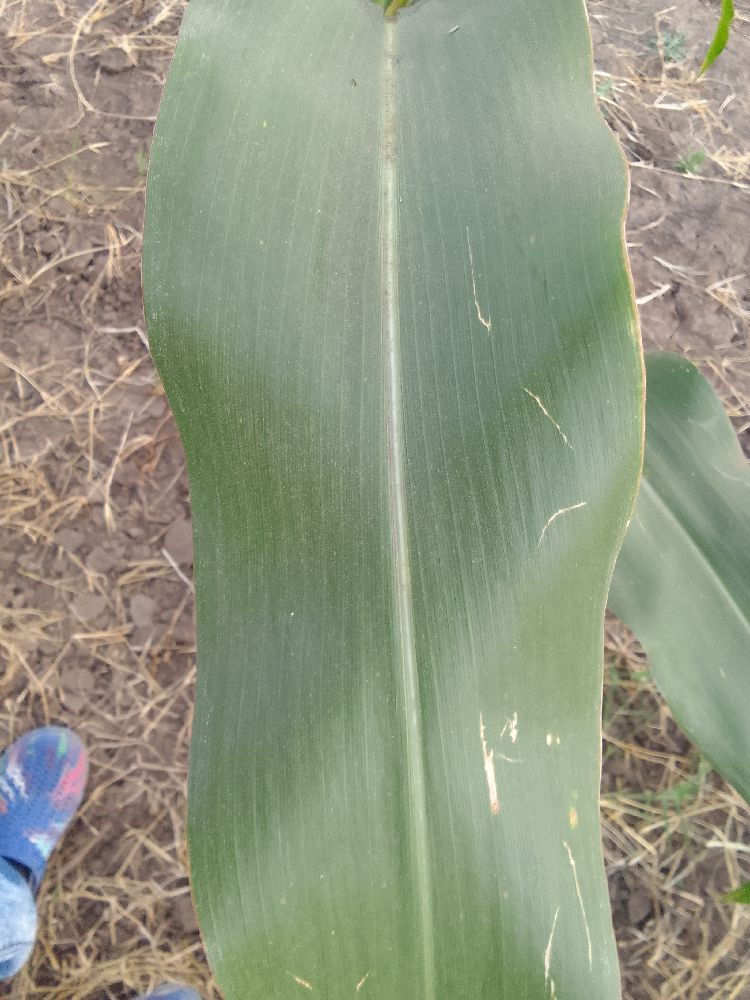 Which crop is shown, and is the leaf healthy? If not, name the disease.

maize, healthy
